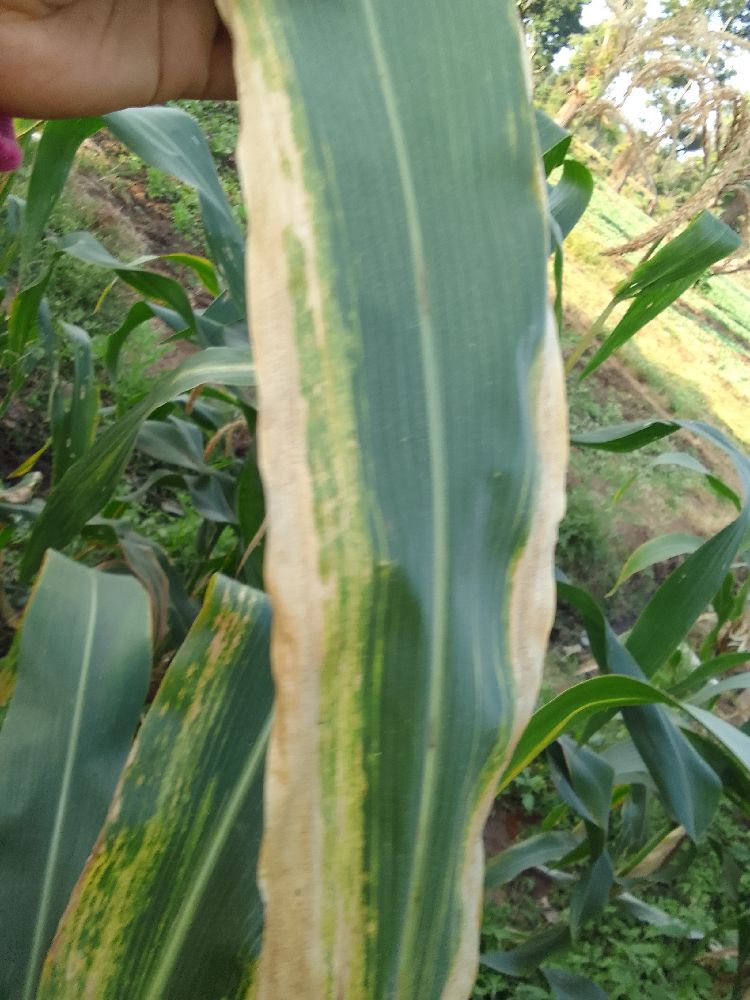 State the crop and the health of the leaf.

maize, maize lethal necrosis
